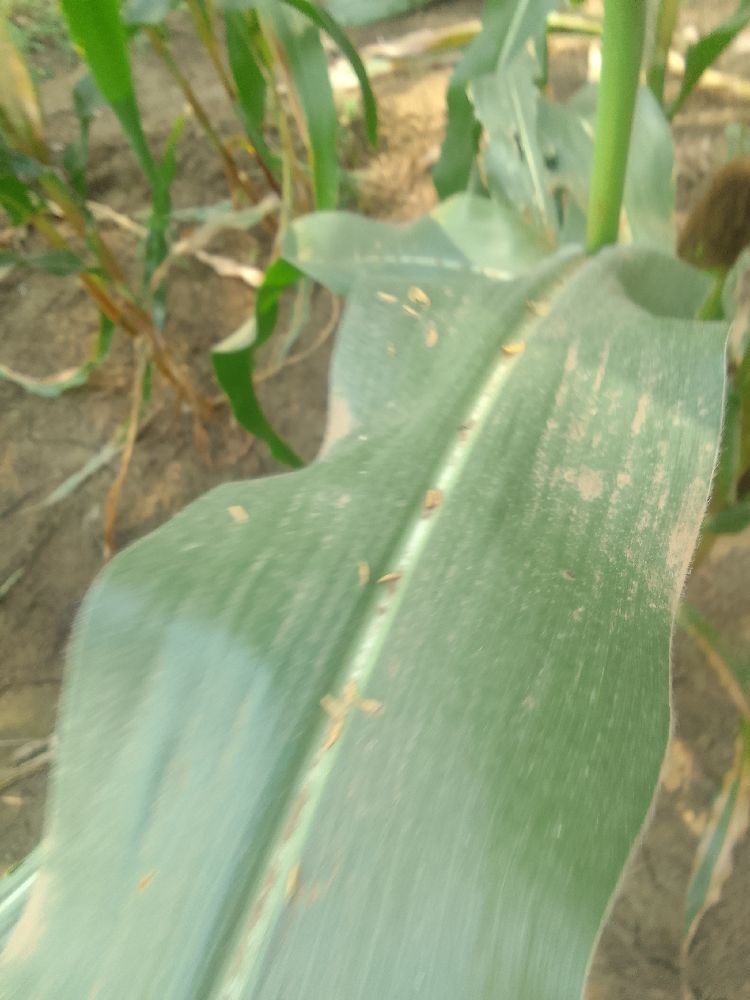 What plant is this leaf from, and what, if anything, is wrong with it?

maize, healthy
